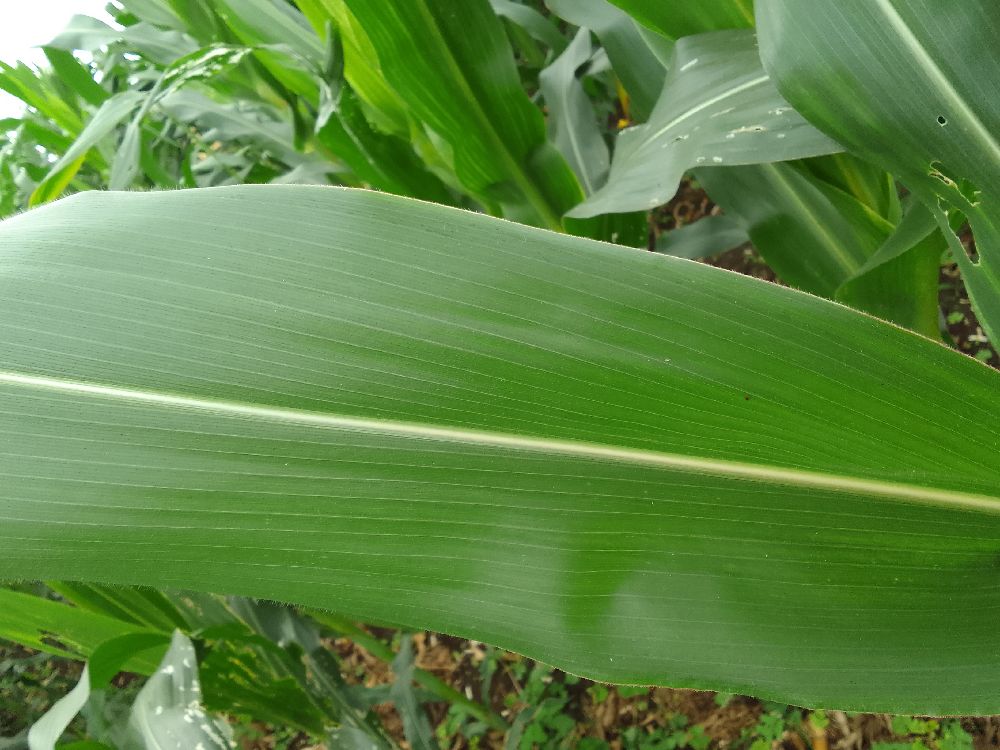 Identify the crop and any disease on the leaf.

maize, healthy
